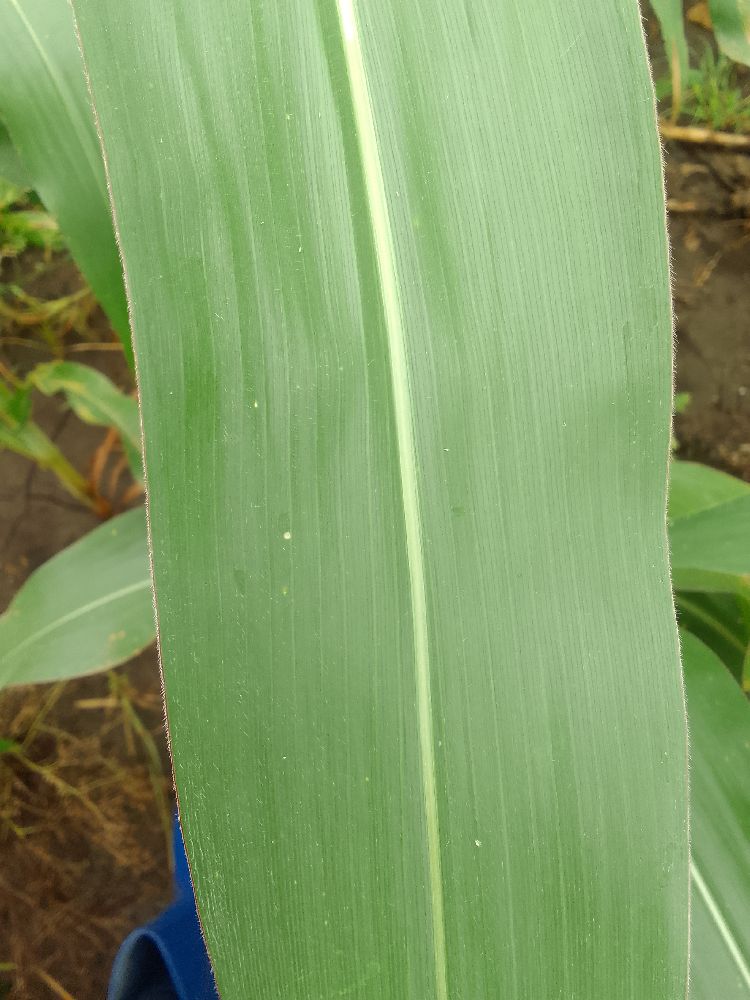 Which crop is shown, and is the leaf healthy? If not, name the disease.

maize, healthy
